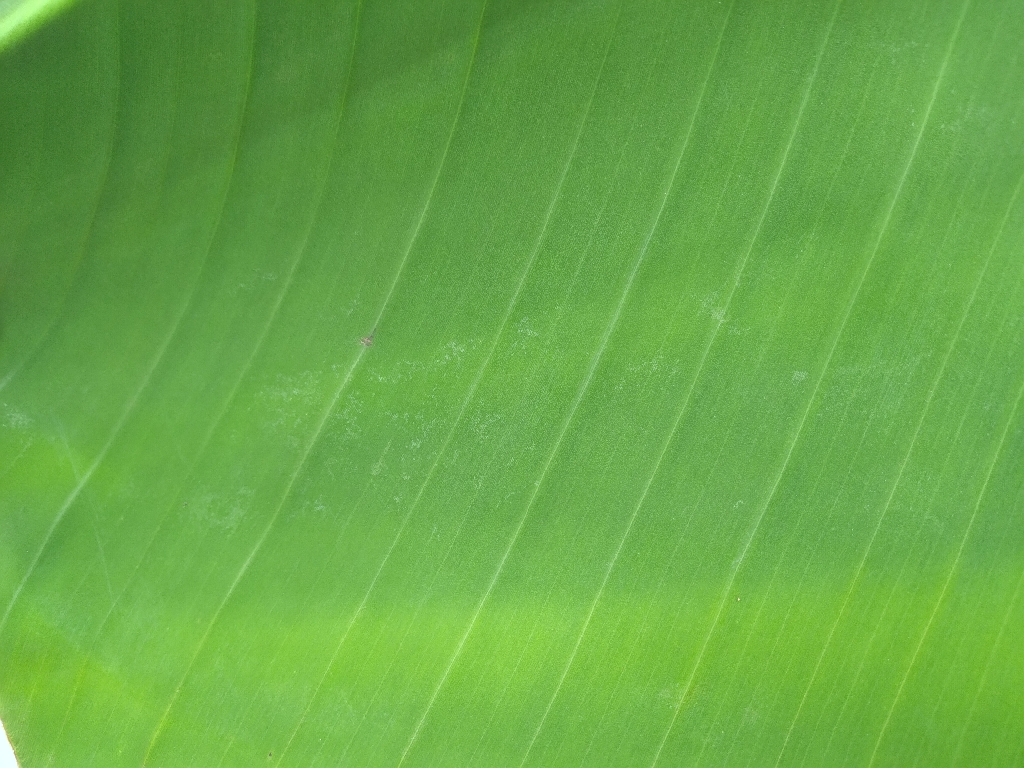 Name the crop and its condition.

banana, healthy
